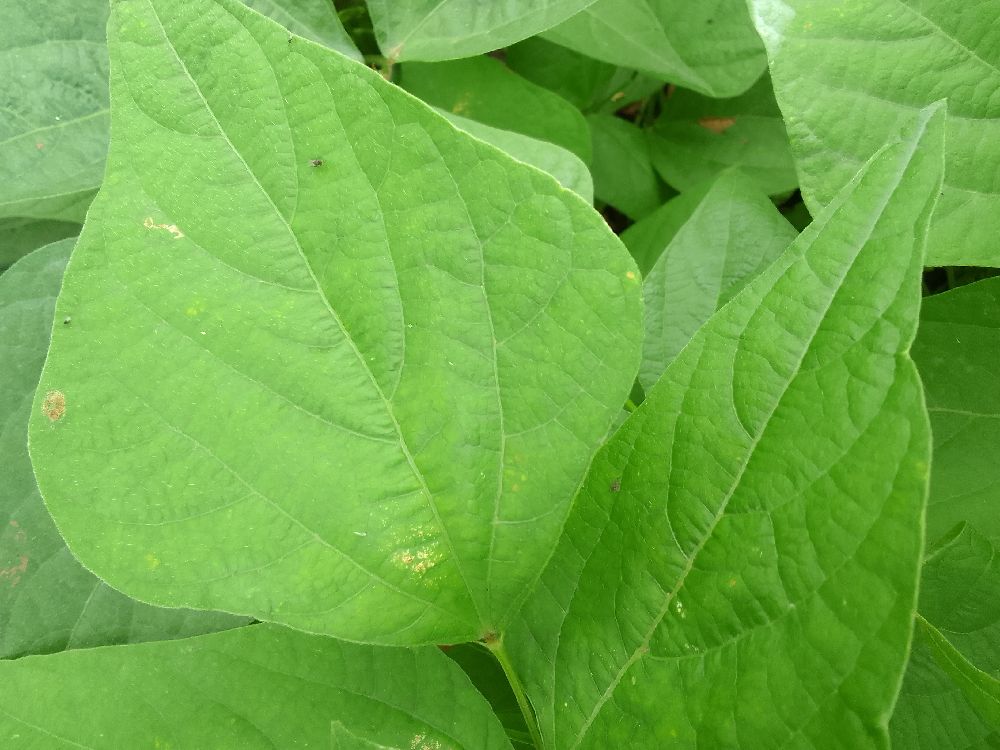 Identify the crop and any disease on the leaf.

common bean, healthy
